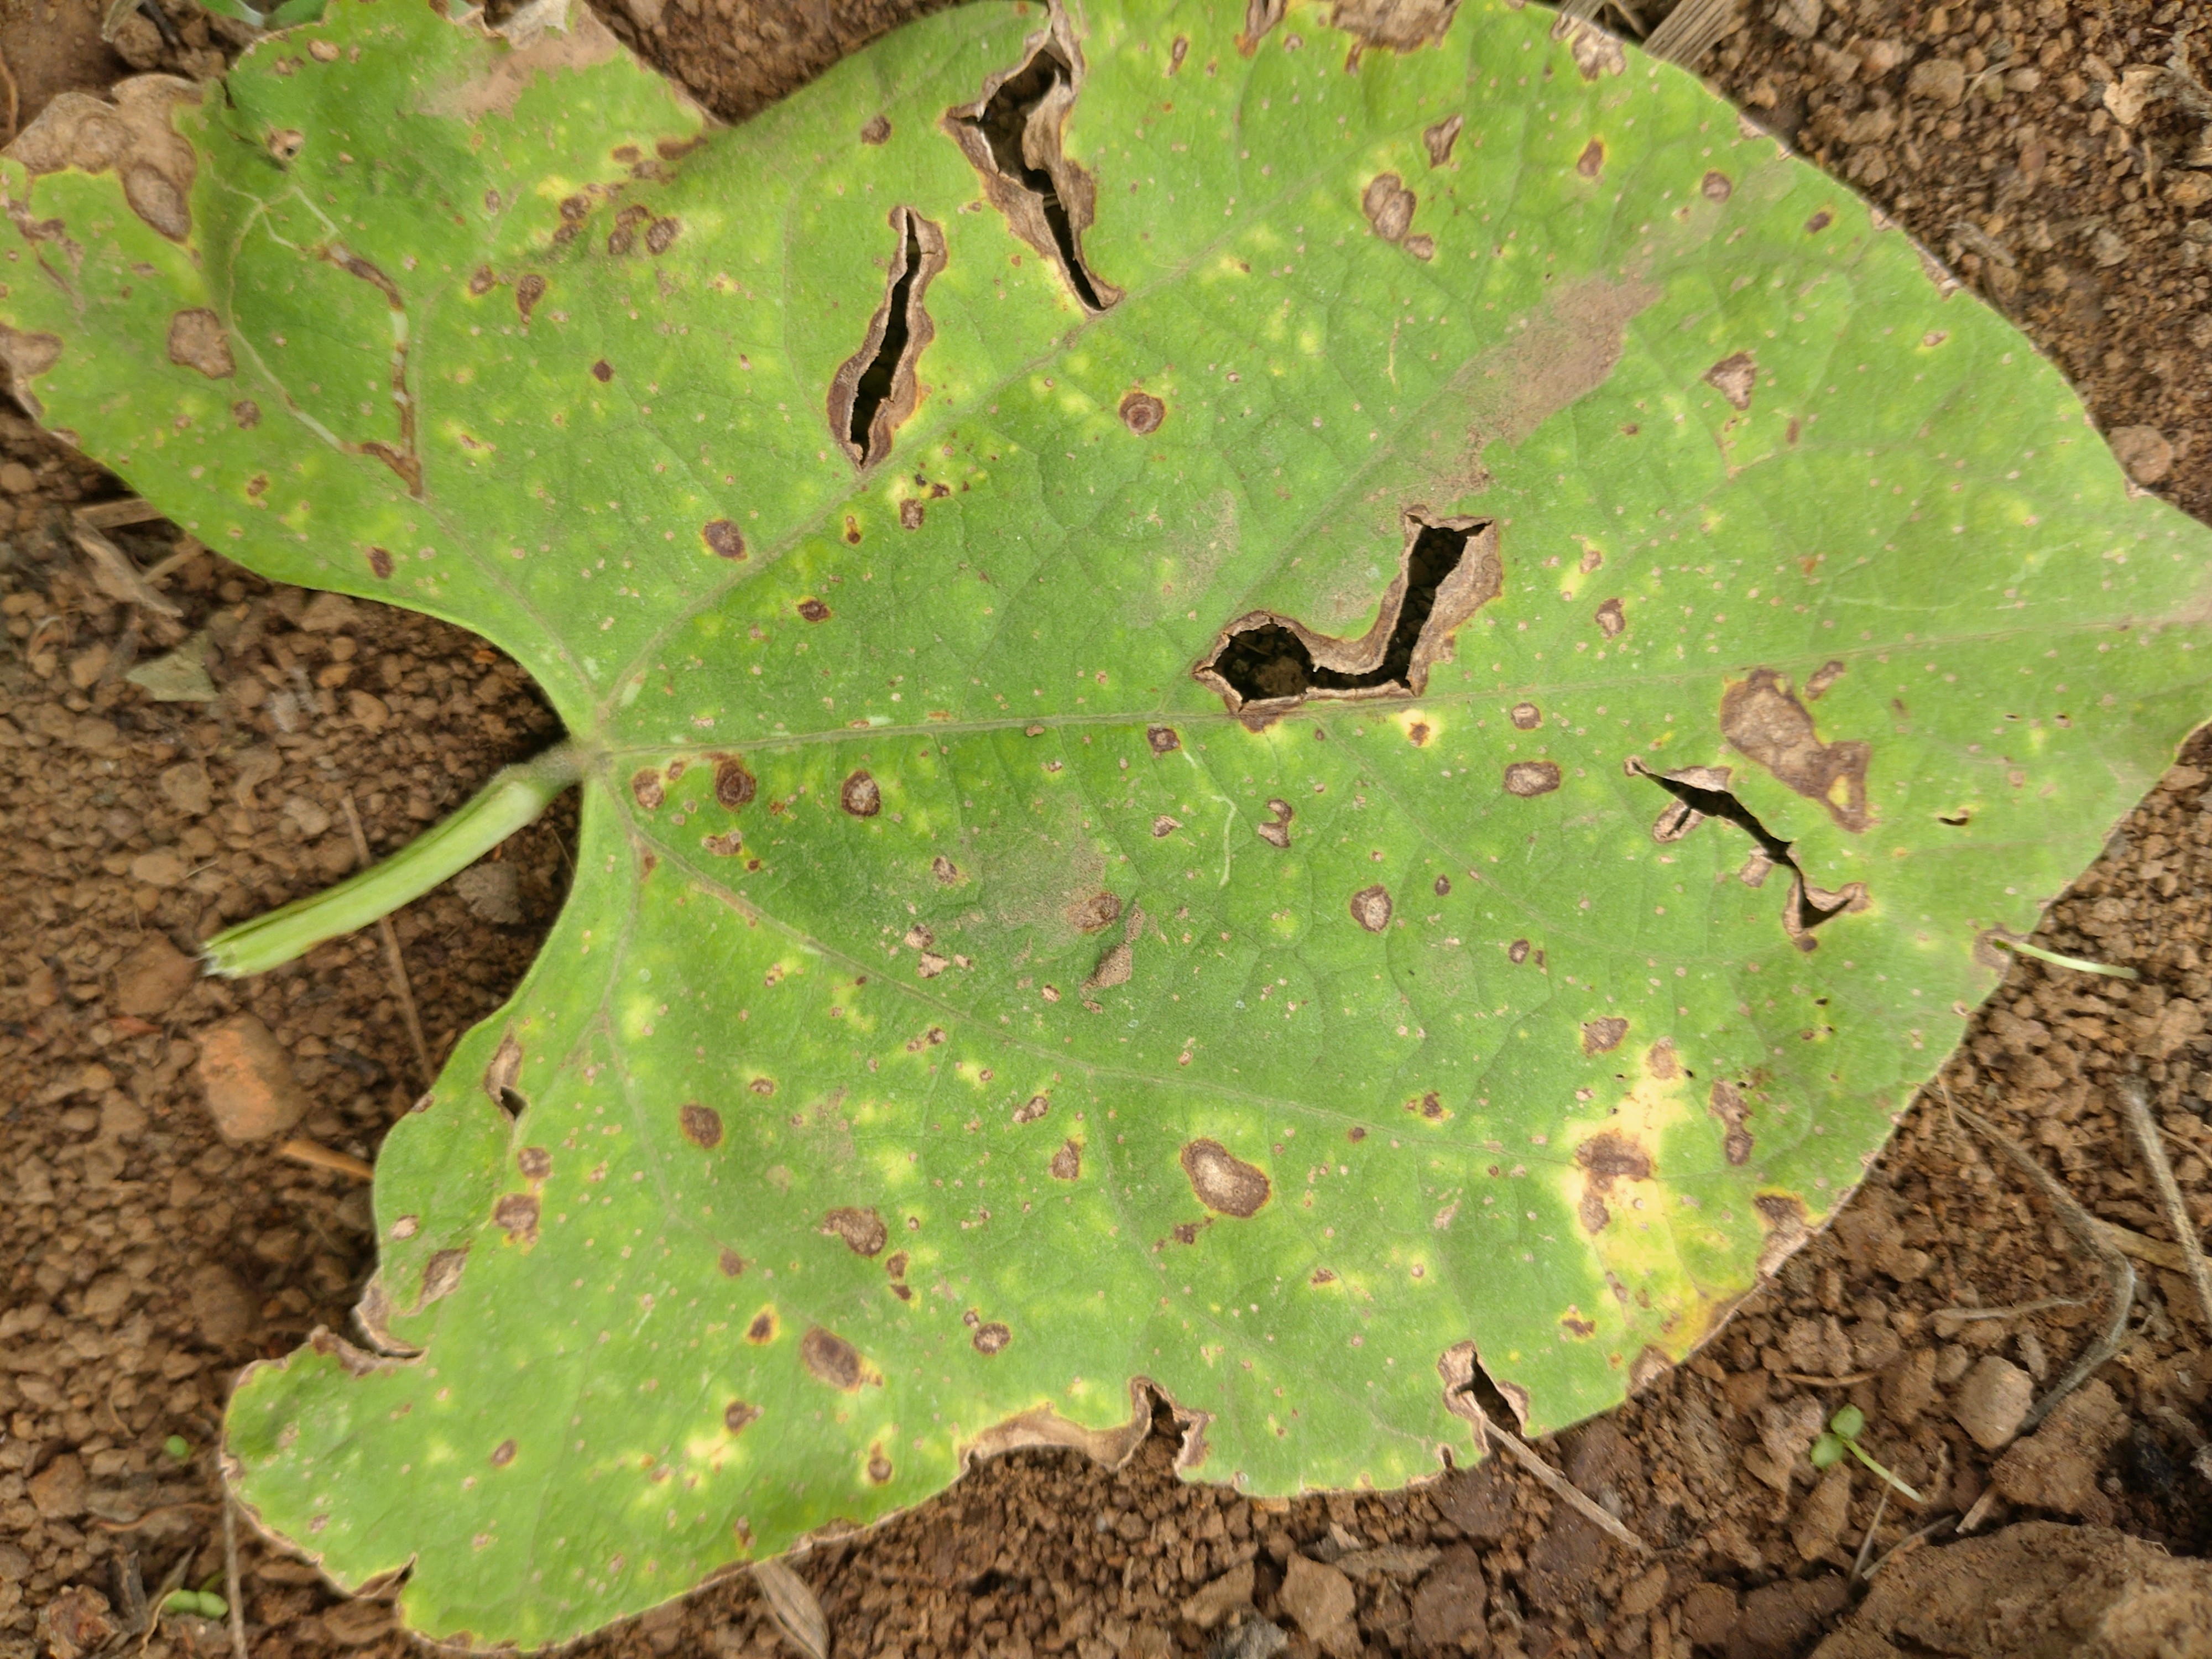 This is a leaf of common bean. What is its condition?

rust
